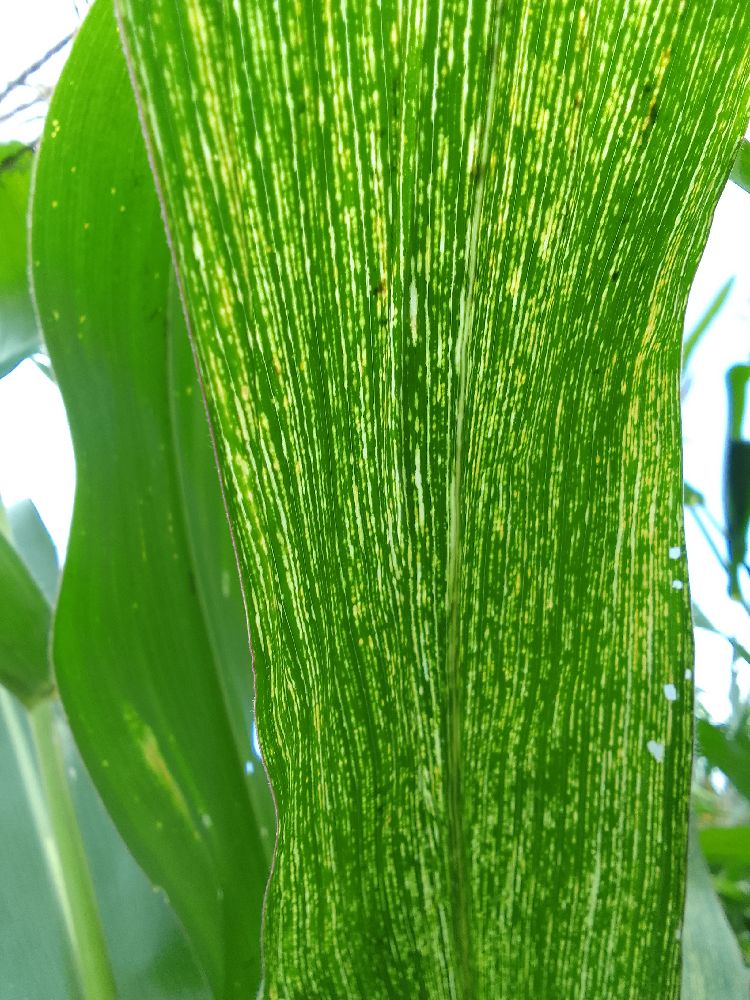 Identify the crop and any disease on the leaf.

maize, maize streak virus
